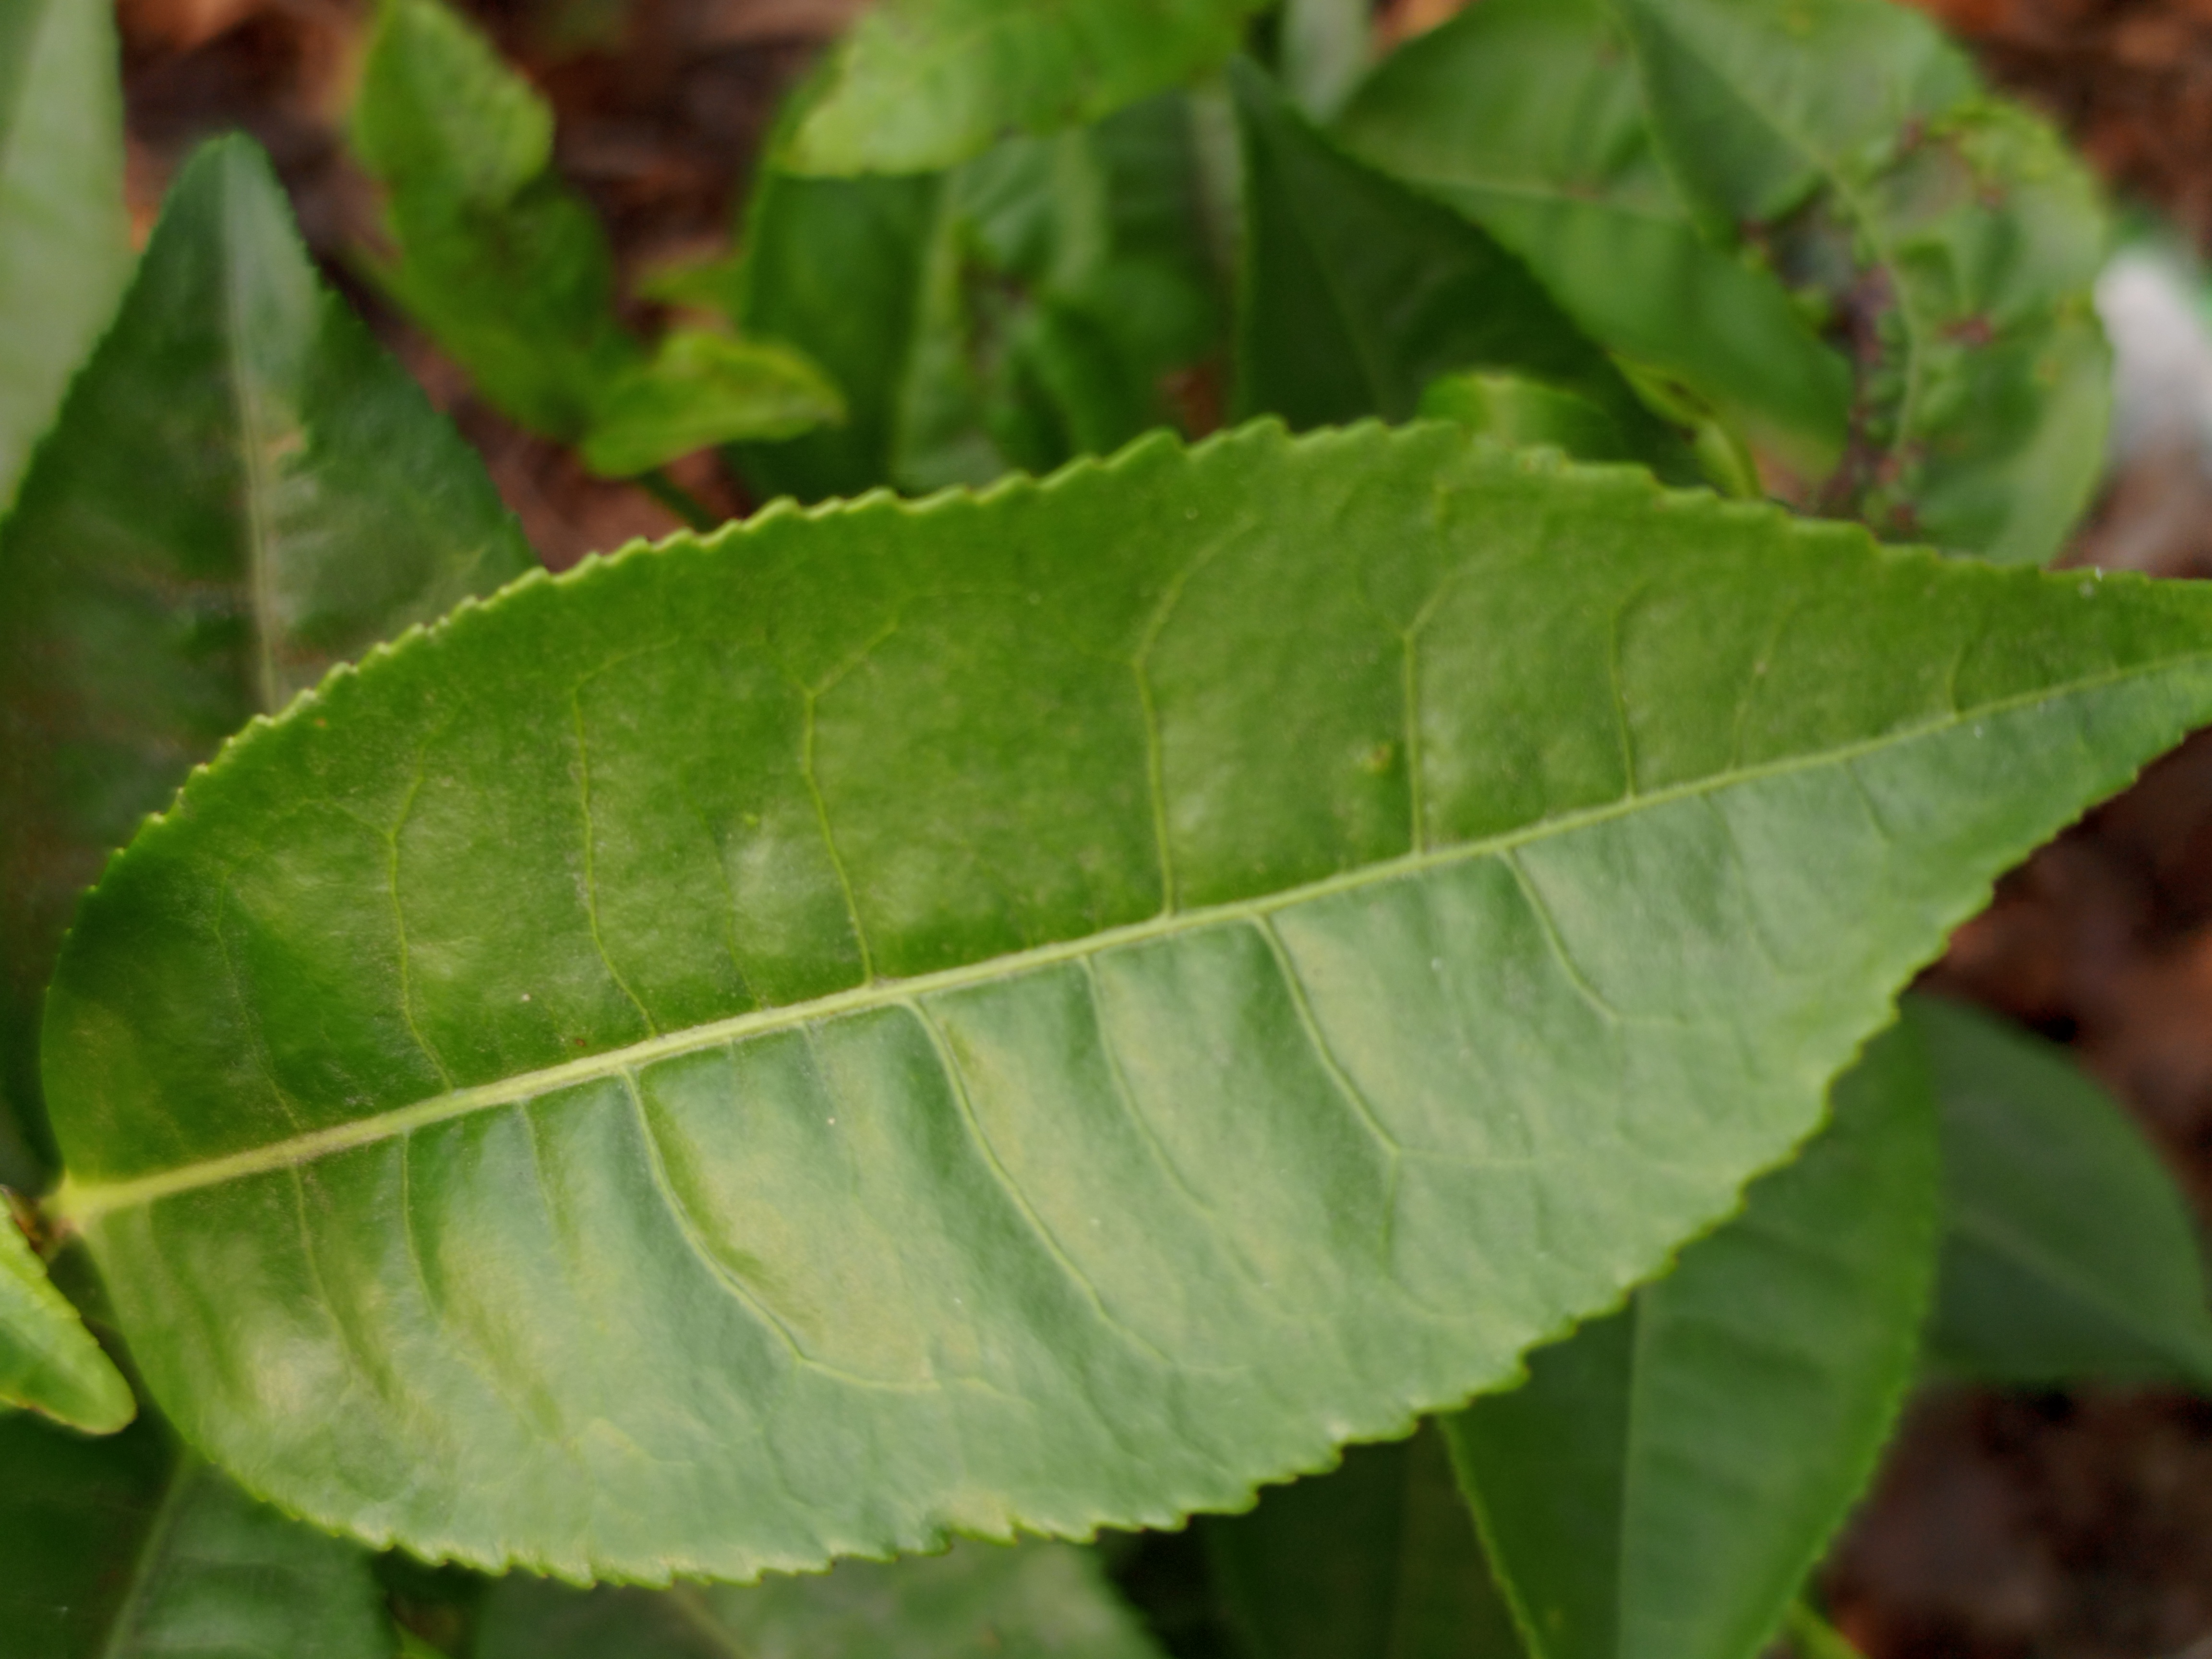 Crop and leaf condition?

tea, healthy leaf
